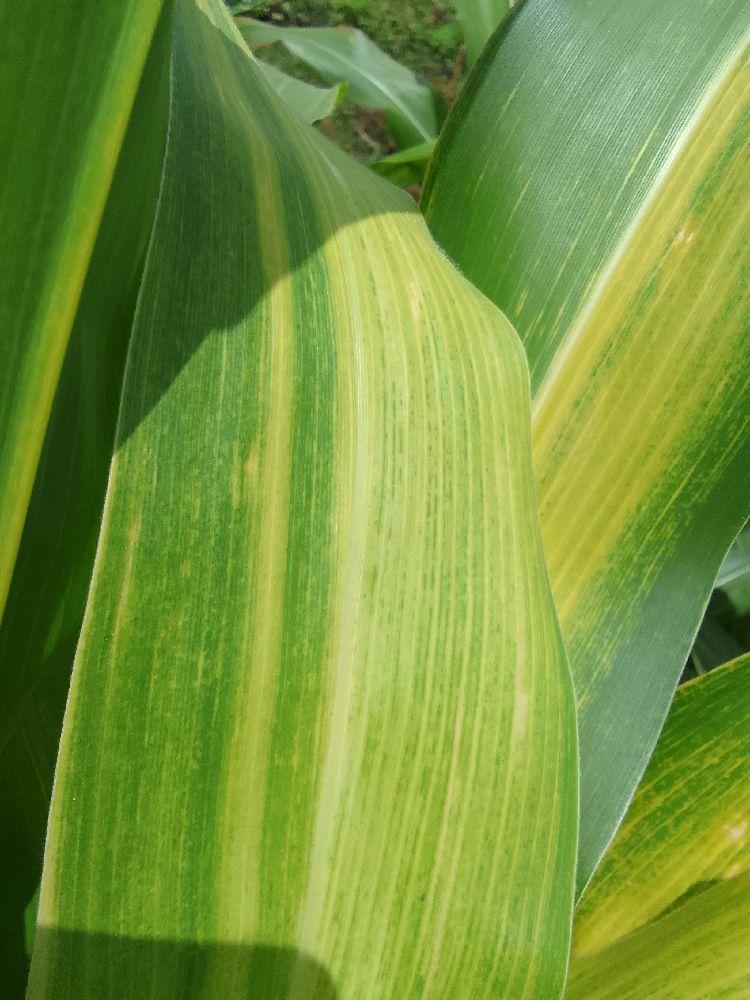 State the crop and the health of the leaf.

maize, maize lethal necrosis
